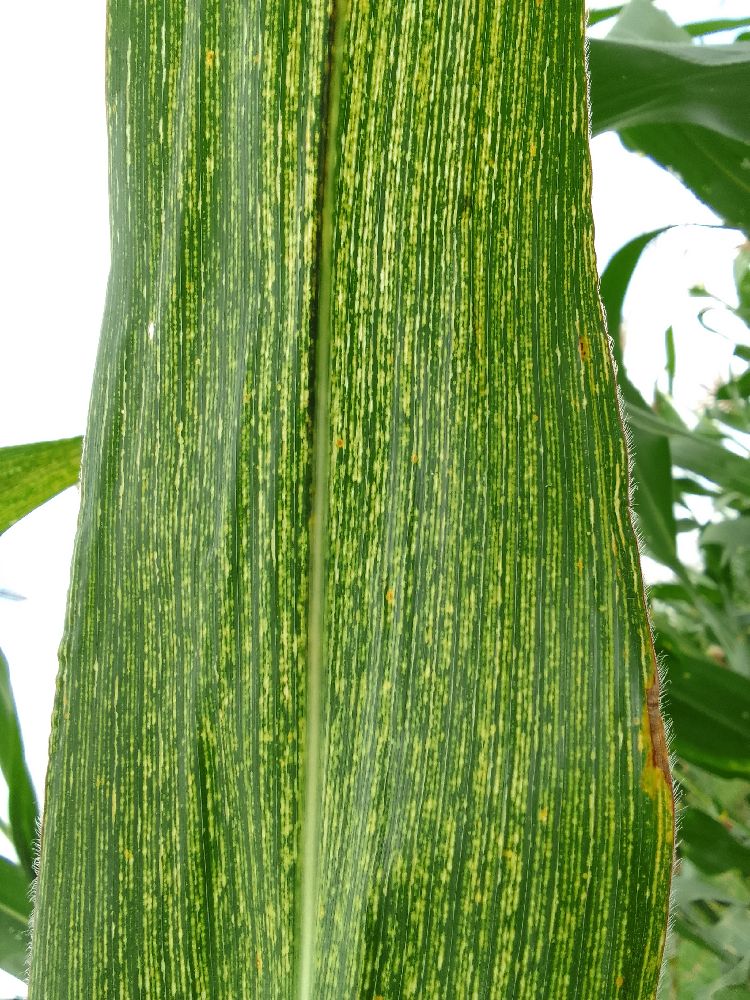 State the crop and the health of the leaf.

maize, maize streak virus
